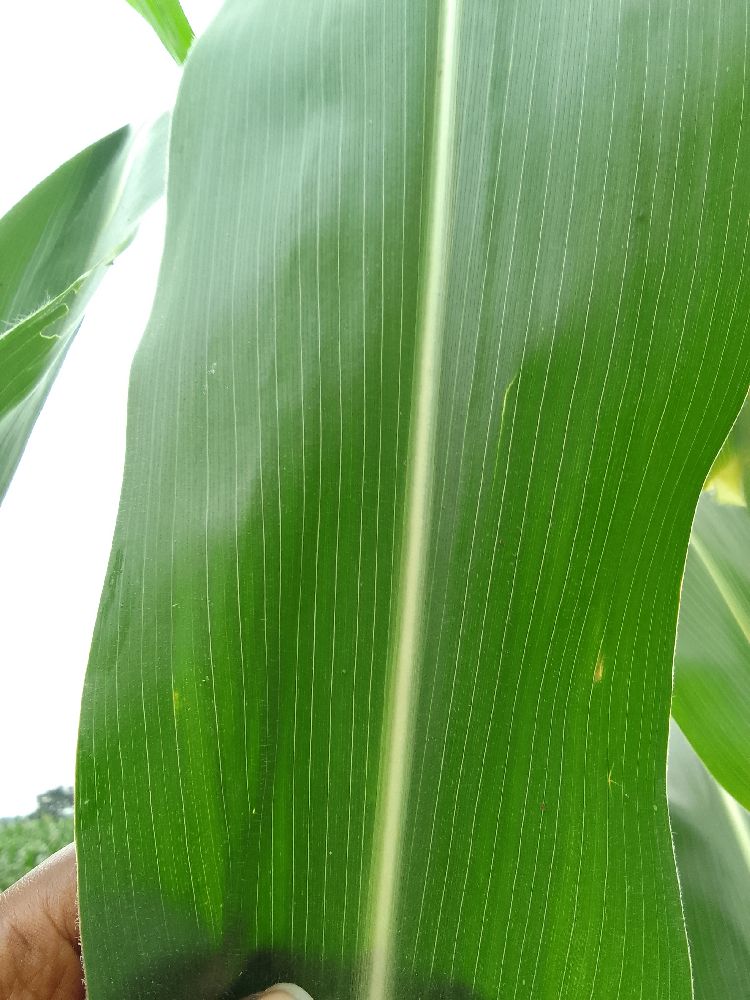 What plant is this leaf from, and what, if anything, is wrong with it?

maize, healthy
